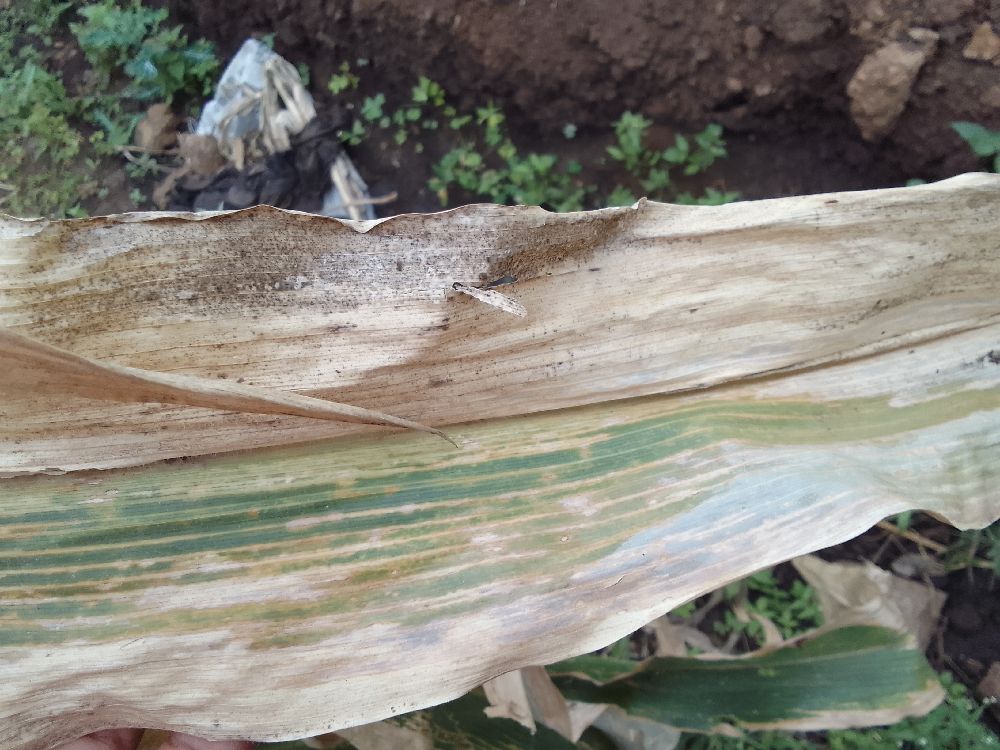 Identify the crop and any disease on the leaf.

maize, maize lethal necrosis
